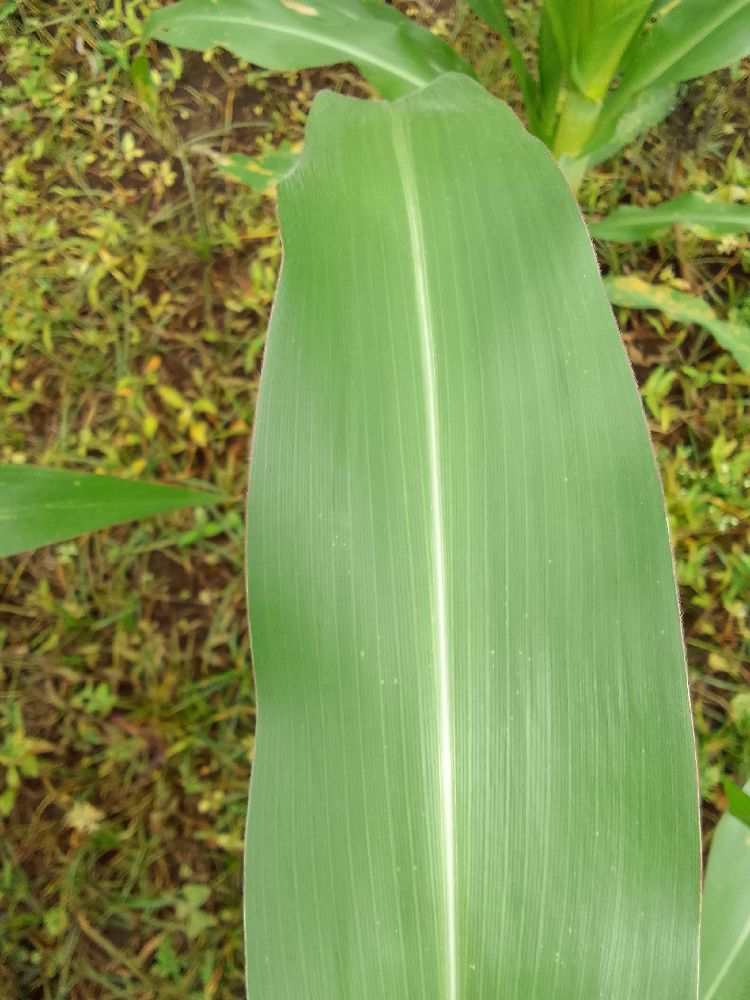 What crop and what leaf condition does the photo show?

maize, healthy
